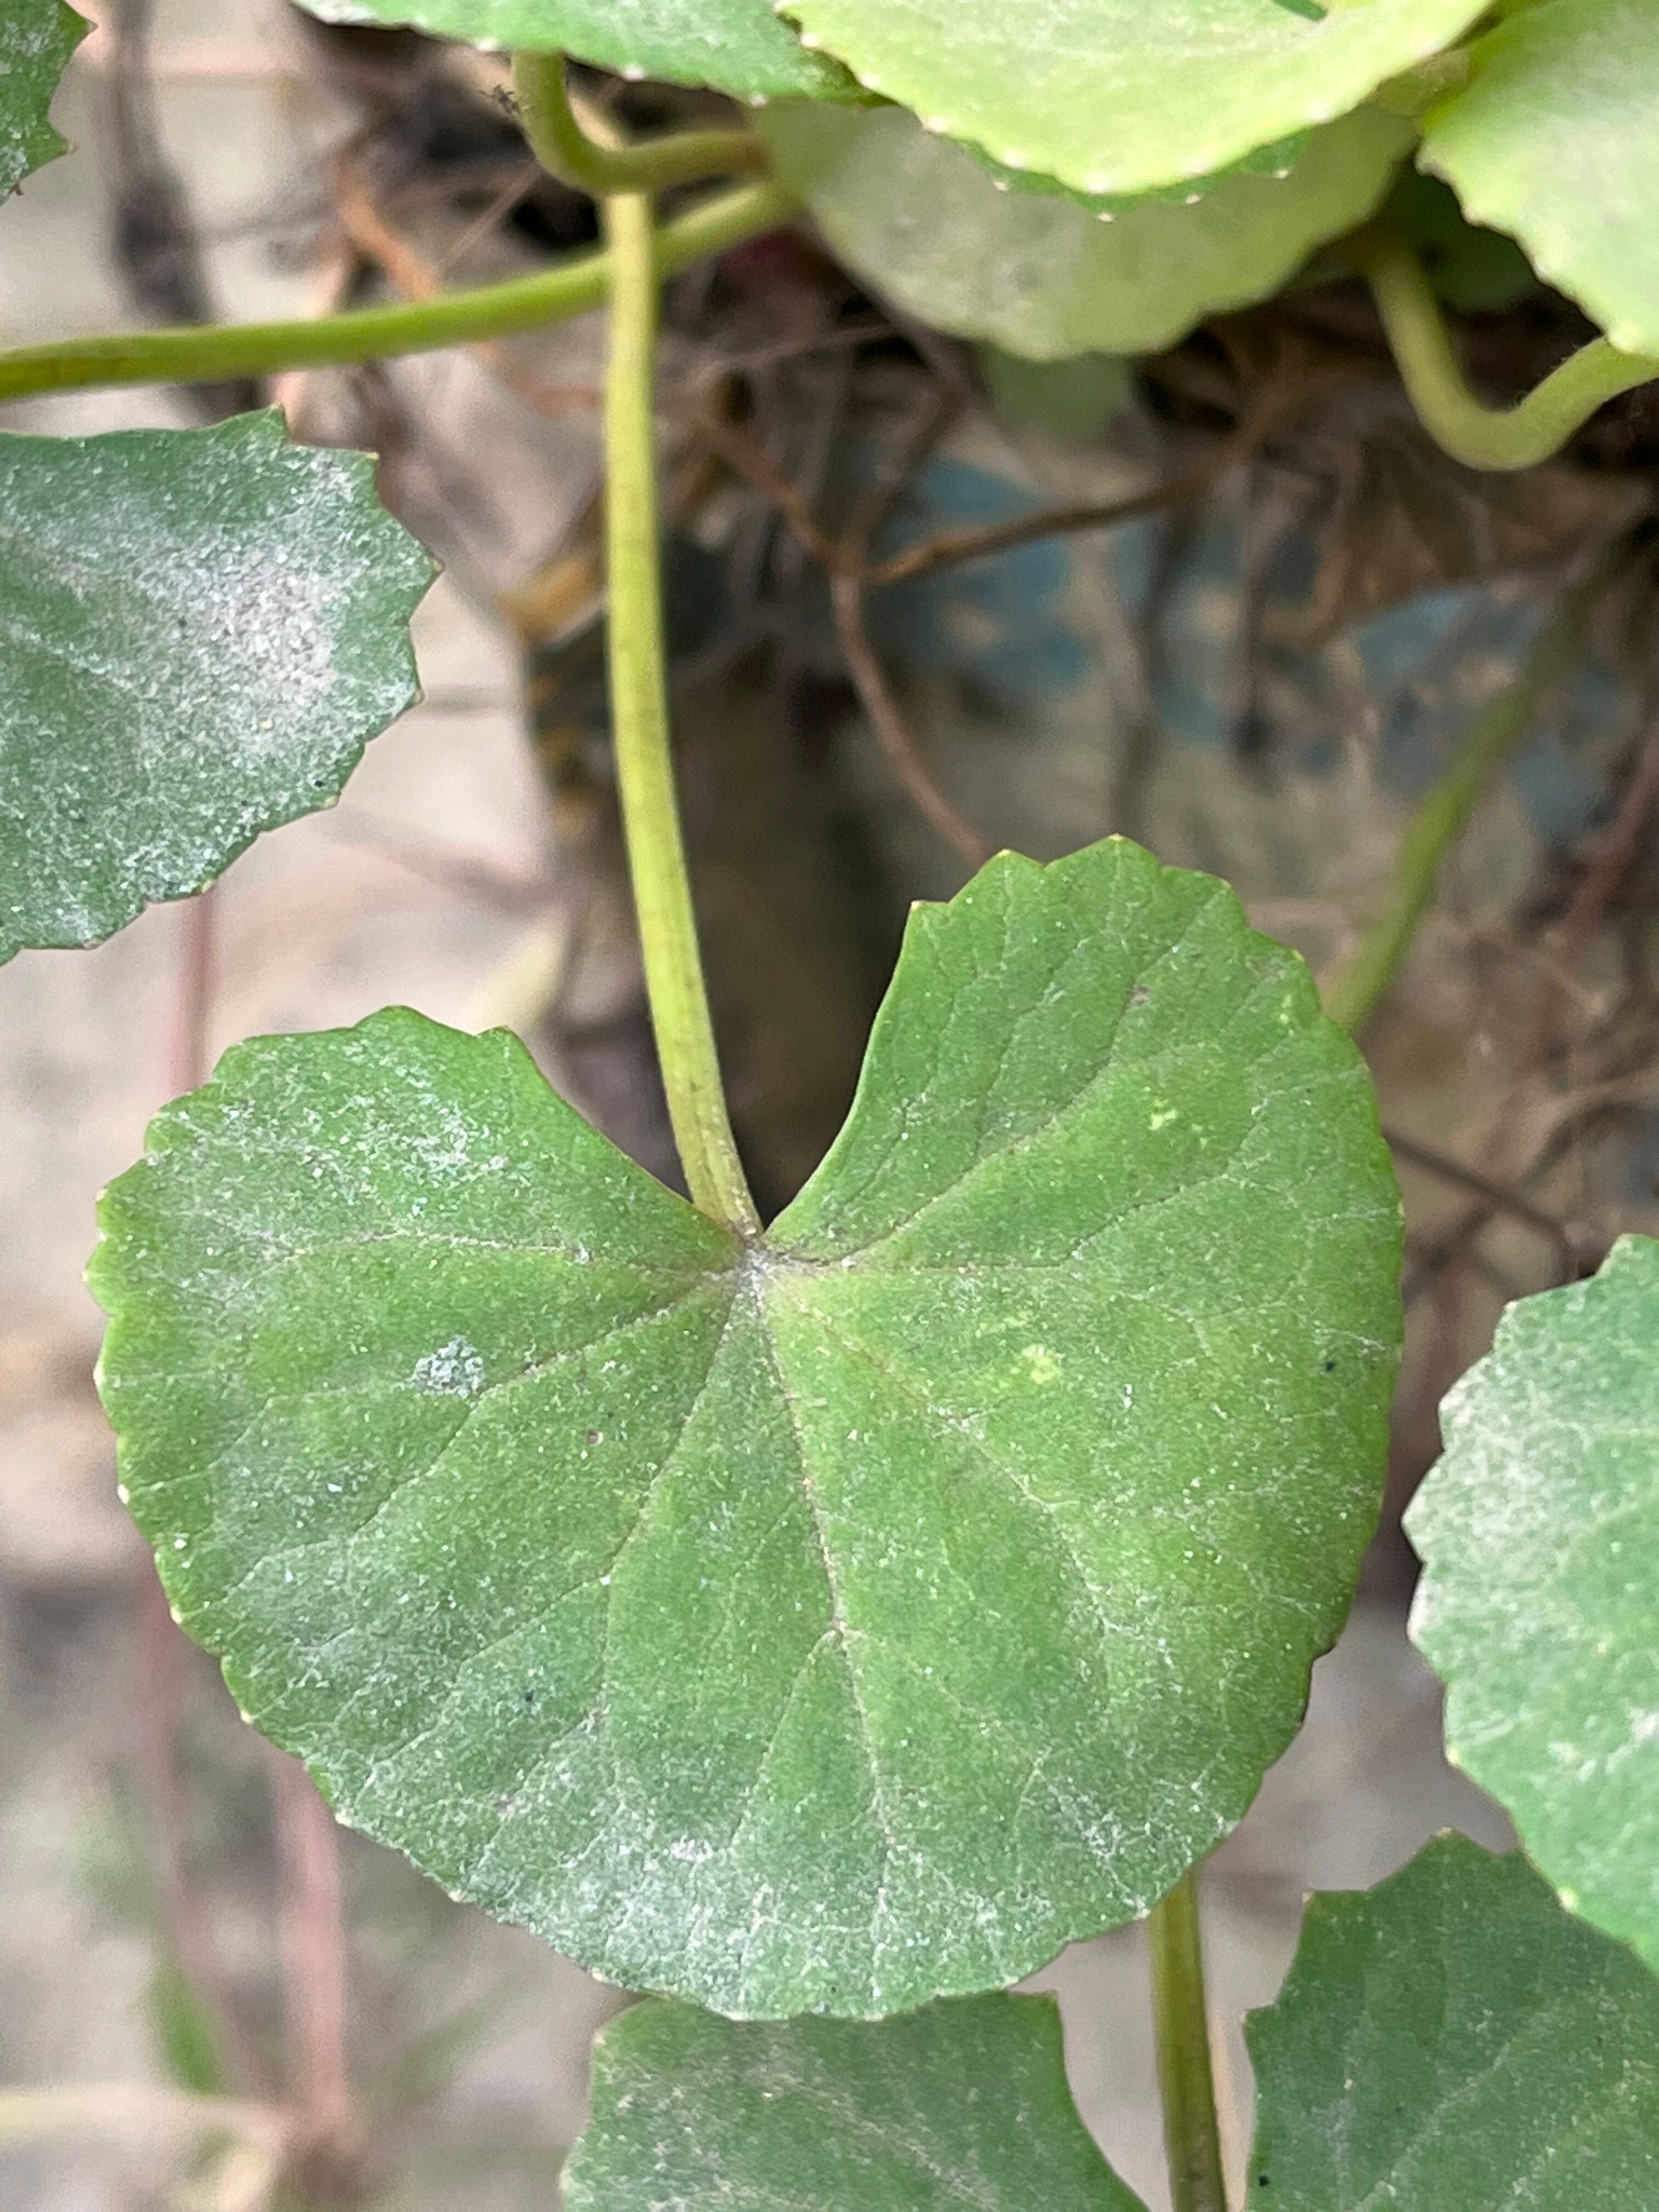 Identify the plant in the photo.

thankuni
